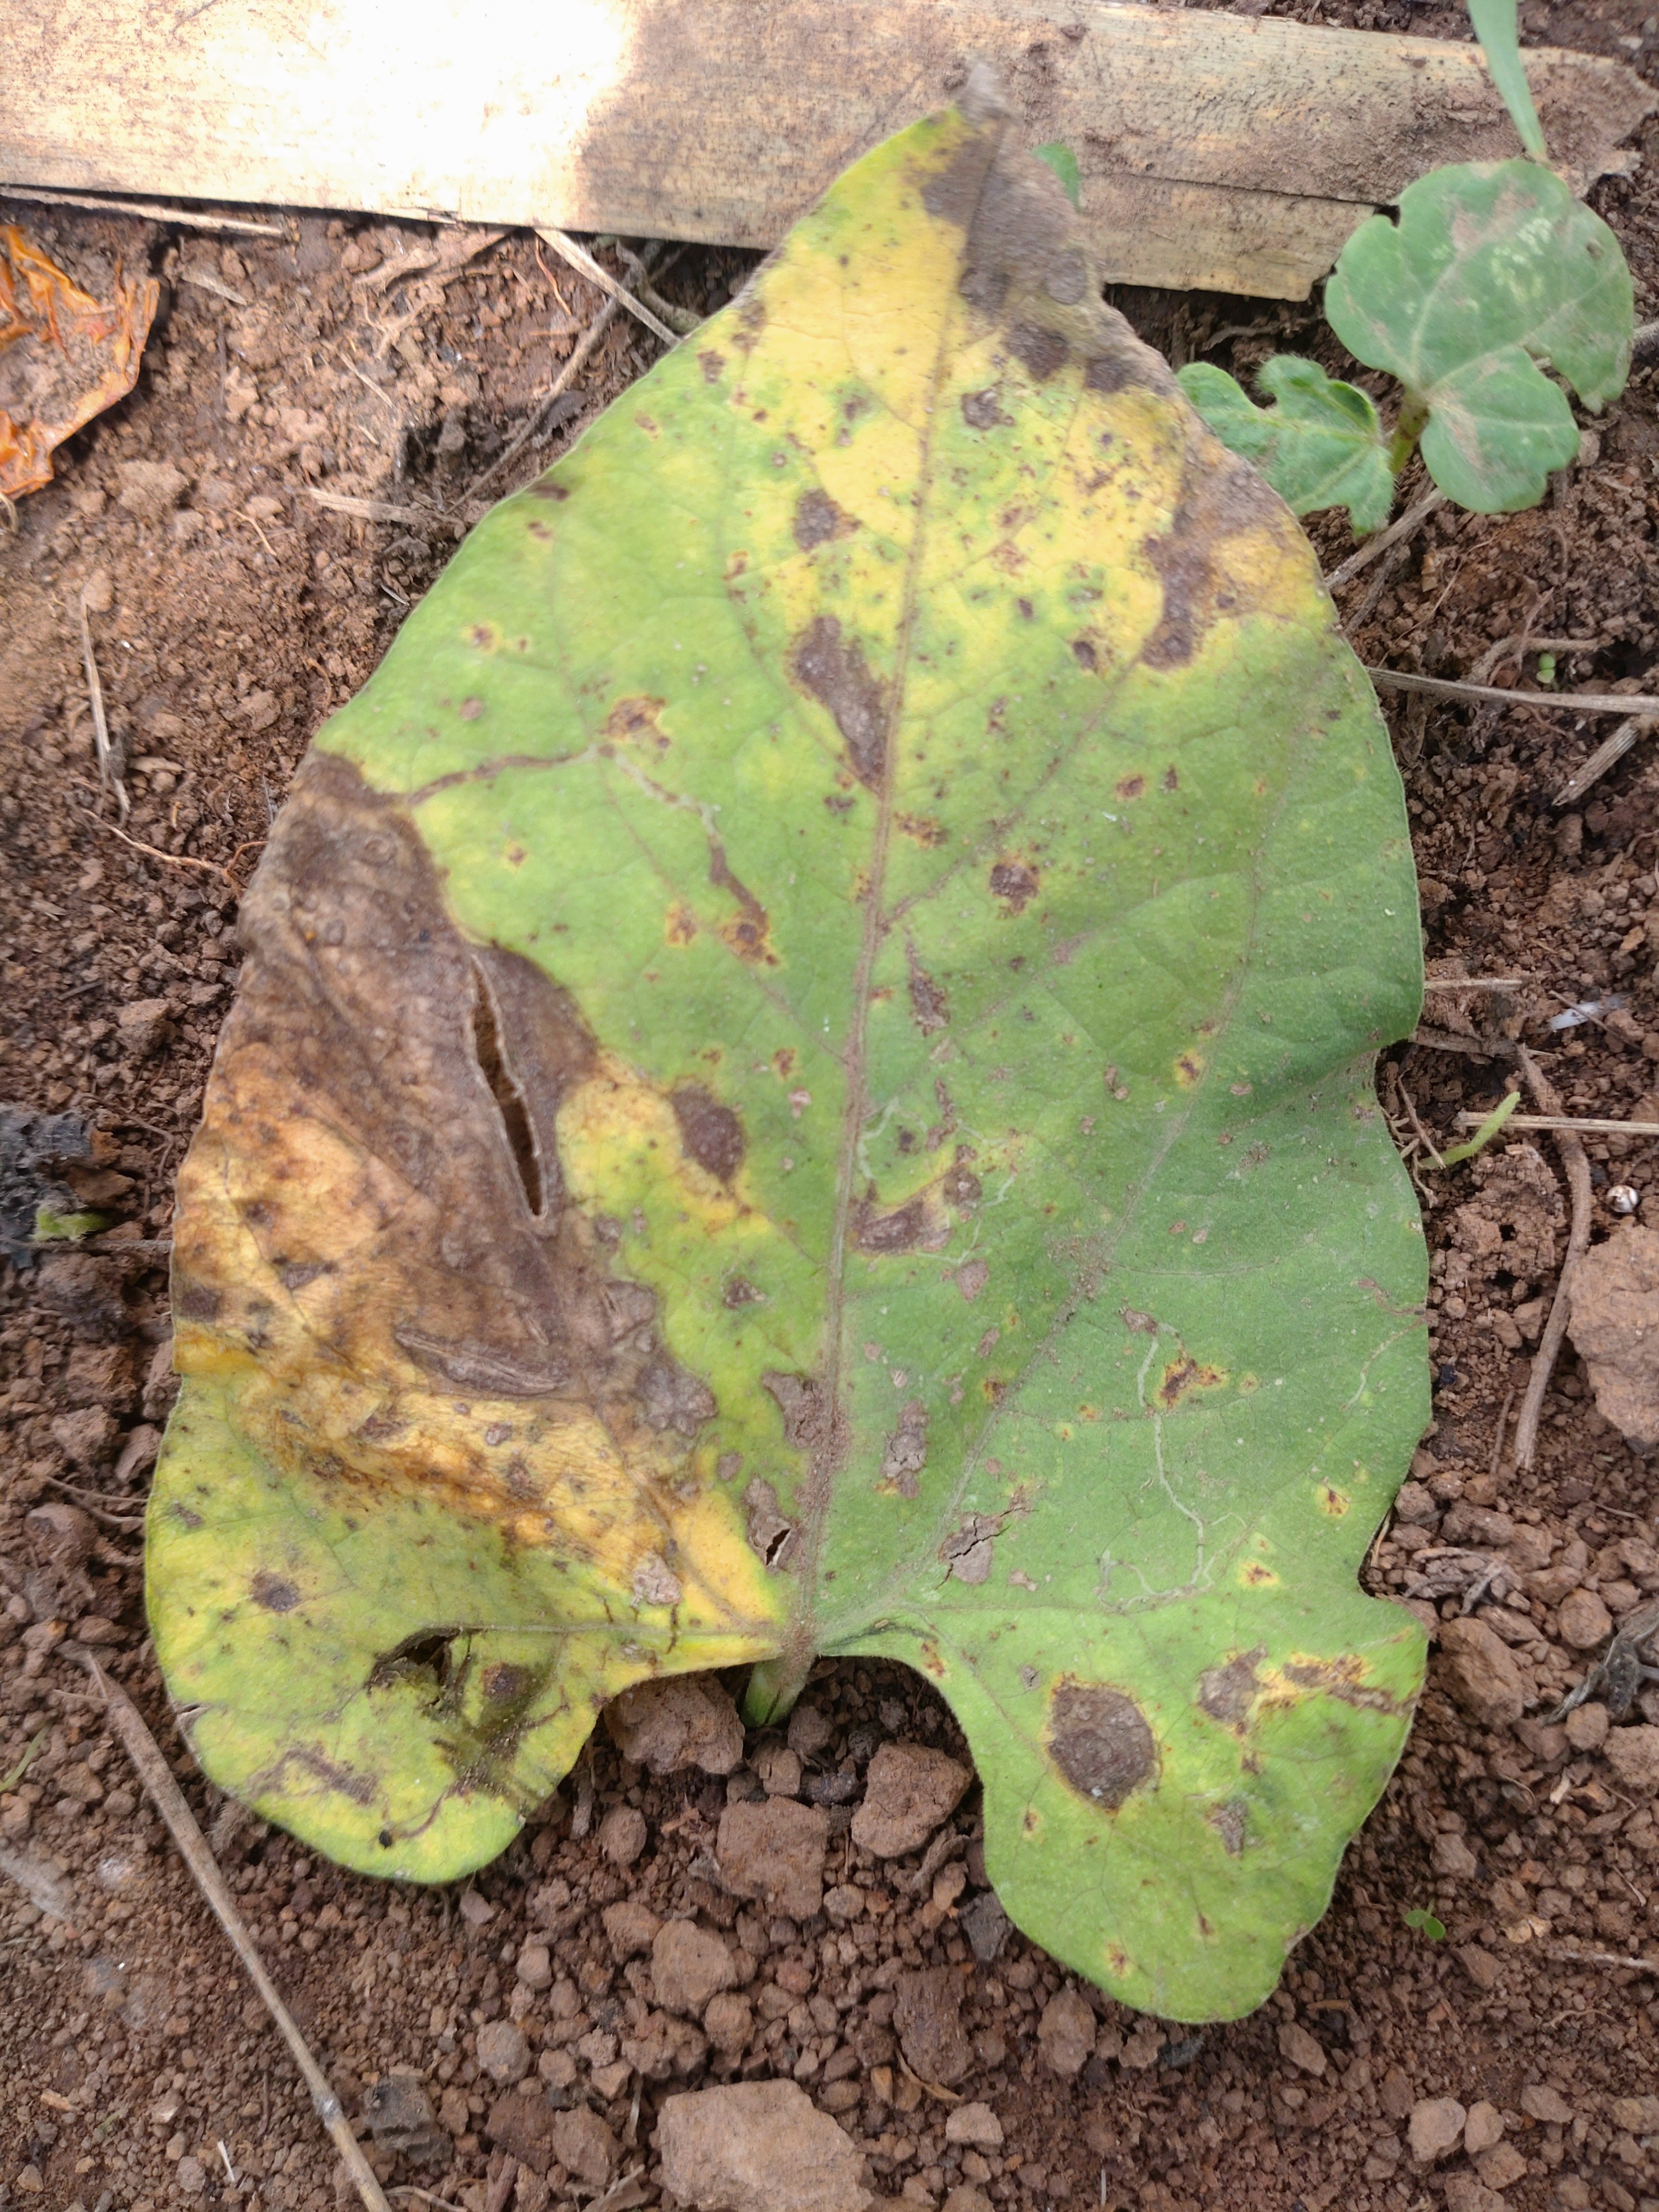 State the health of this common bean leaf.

rust
